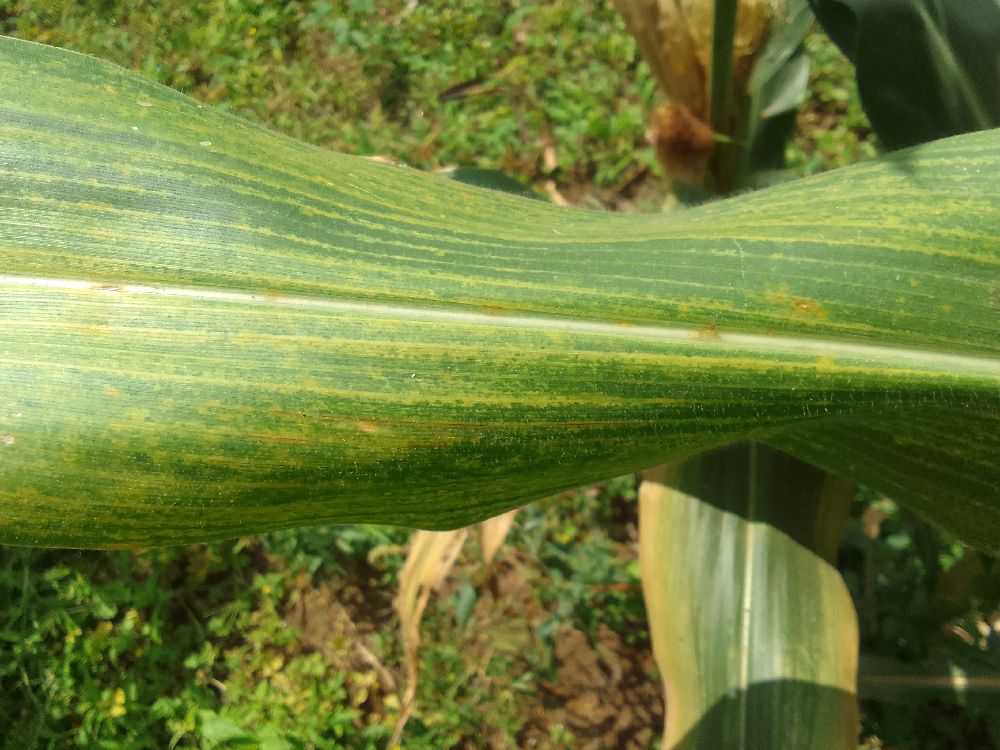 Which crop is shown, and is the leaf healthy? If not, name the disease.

maize, maize lethal necrosis
